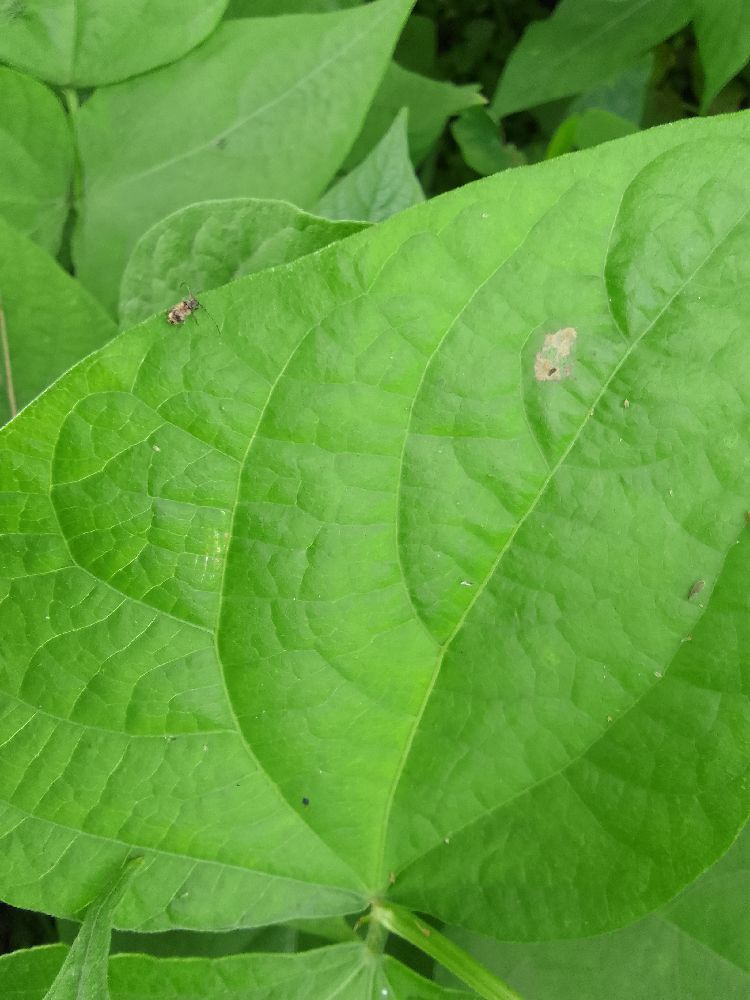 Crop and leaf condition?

common bean, healthy
